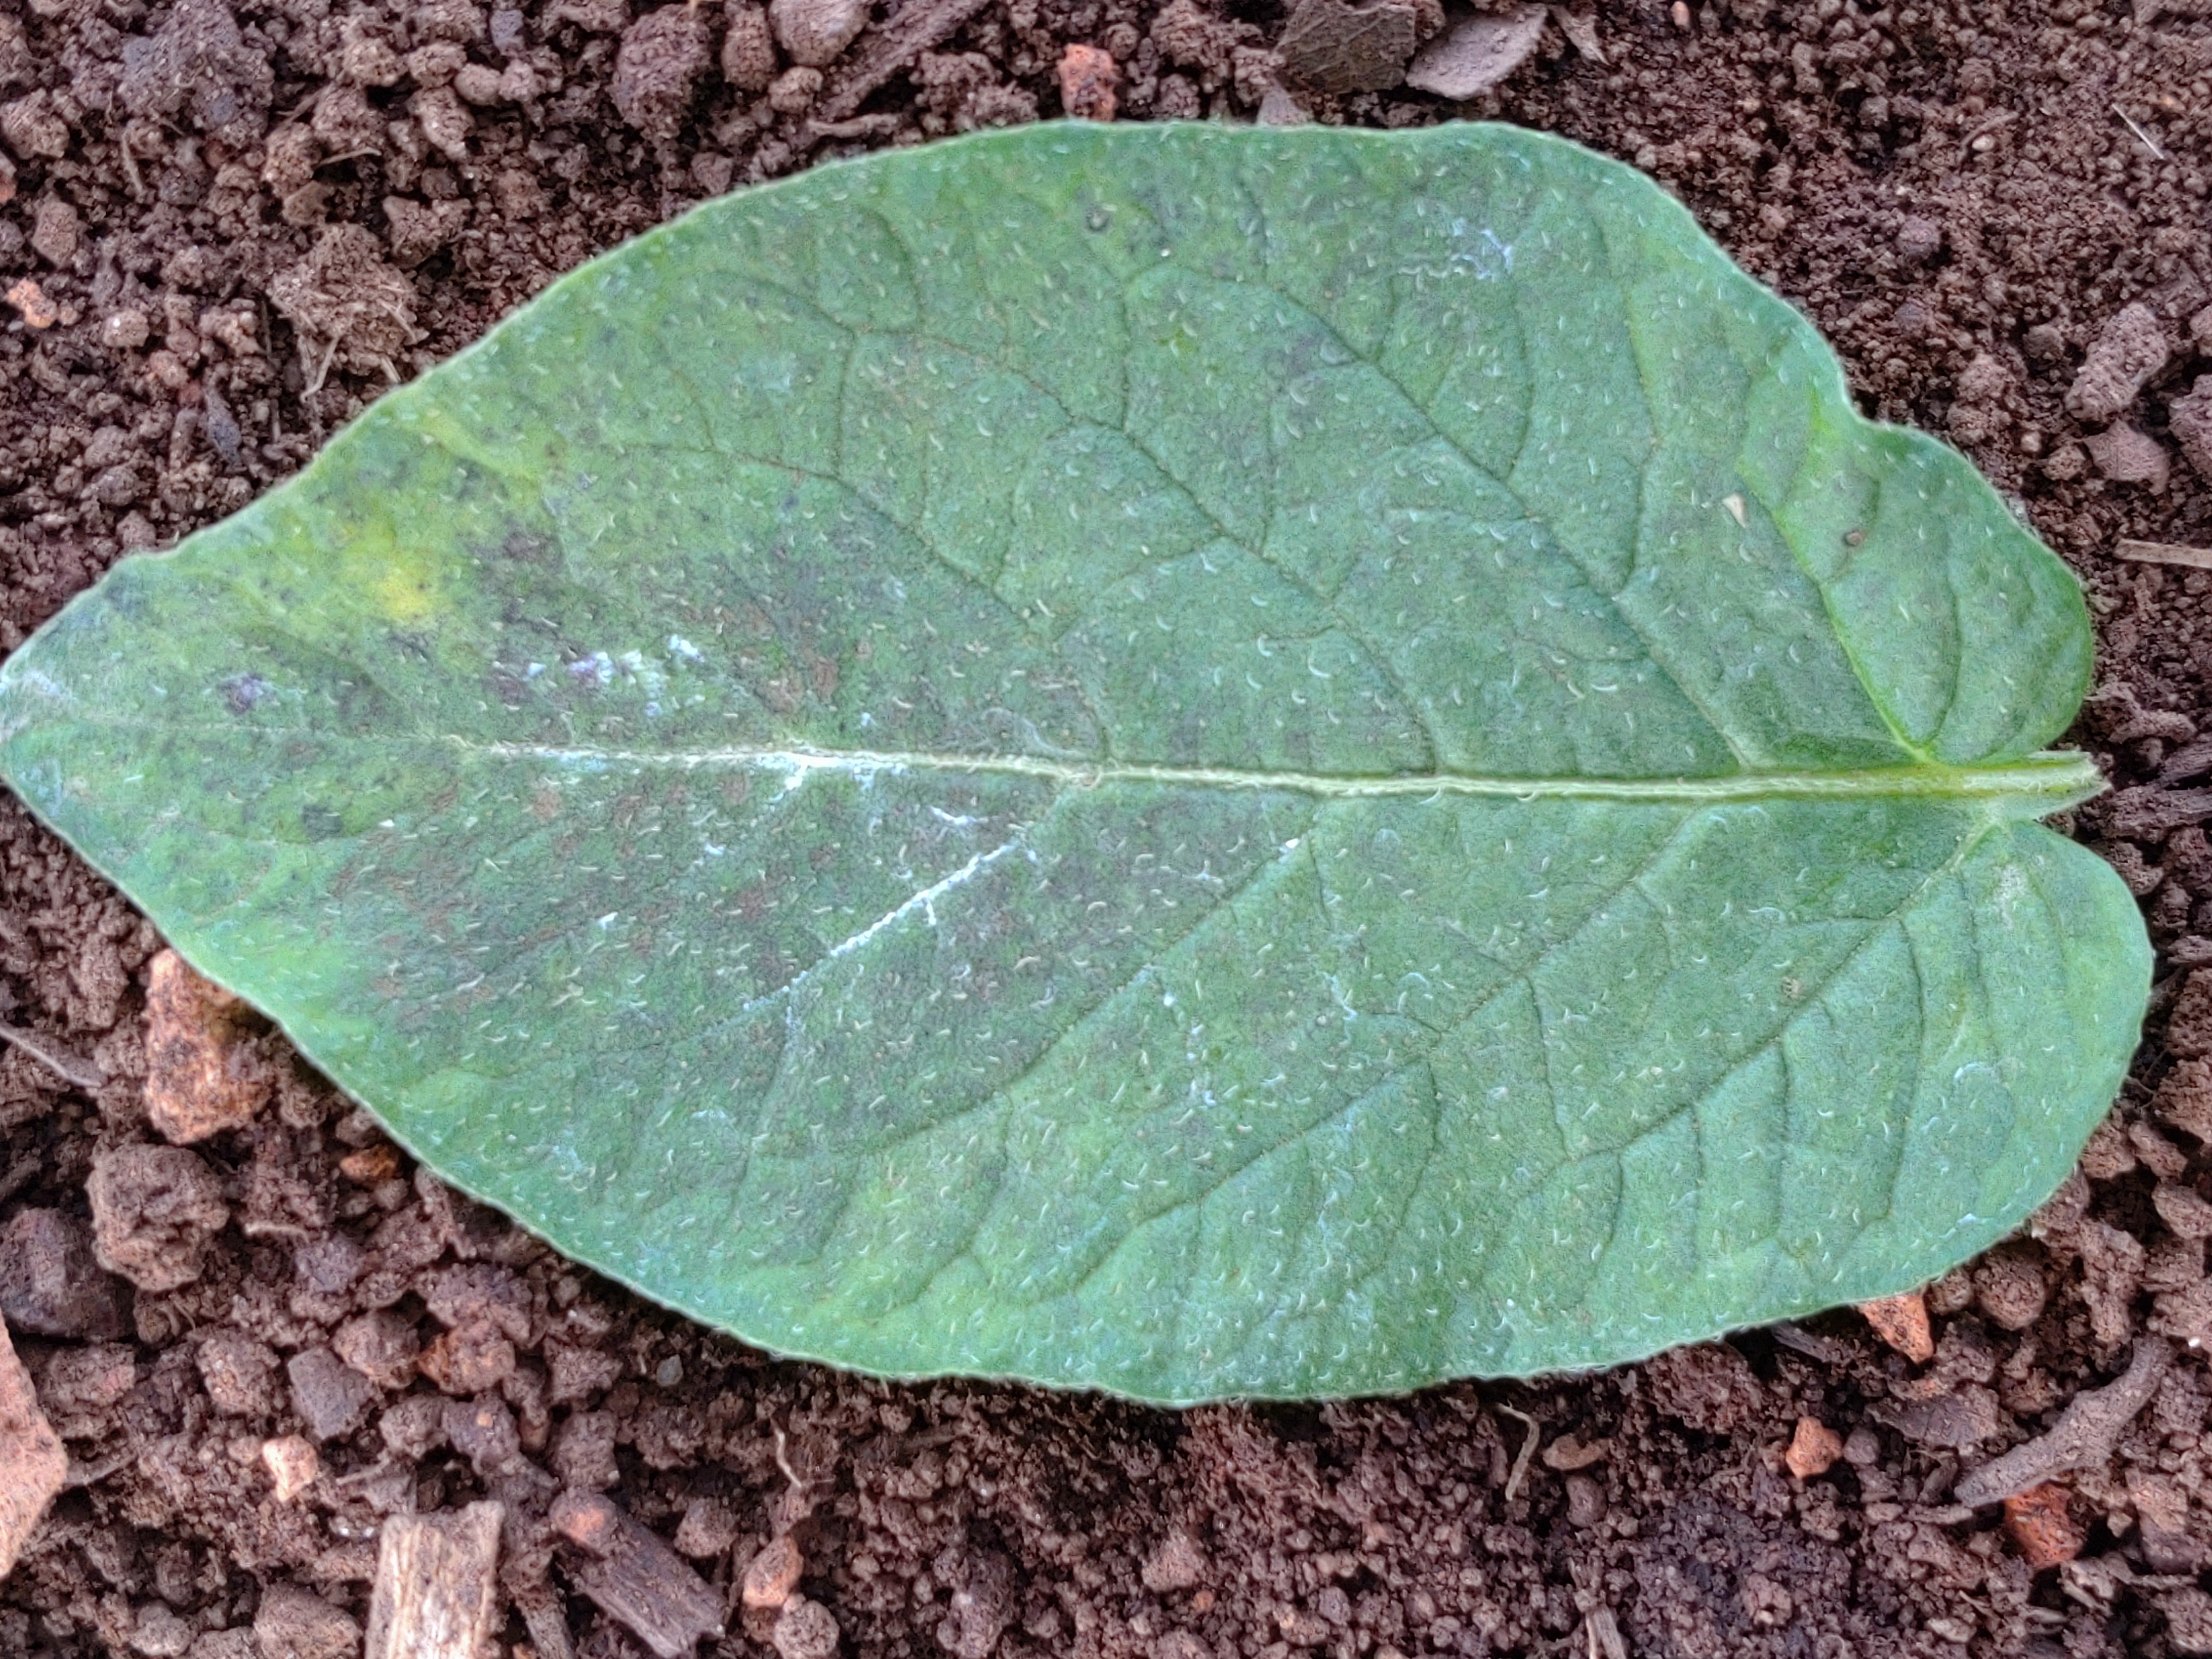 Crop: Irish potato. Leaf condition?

late blight
